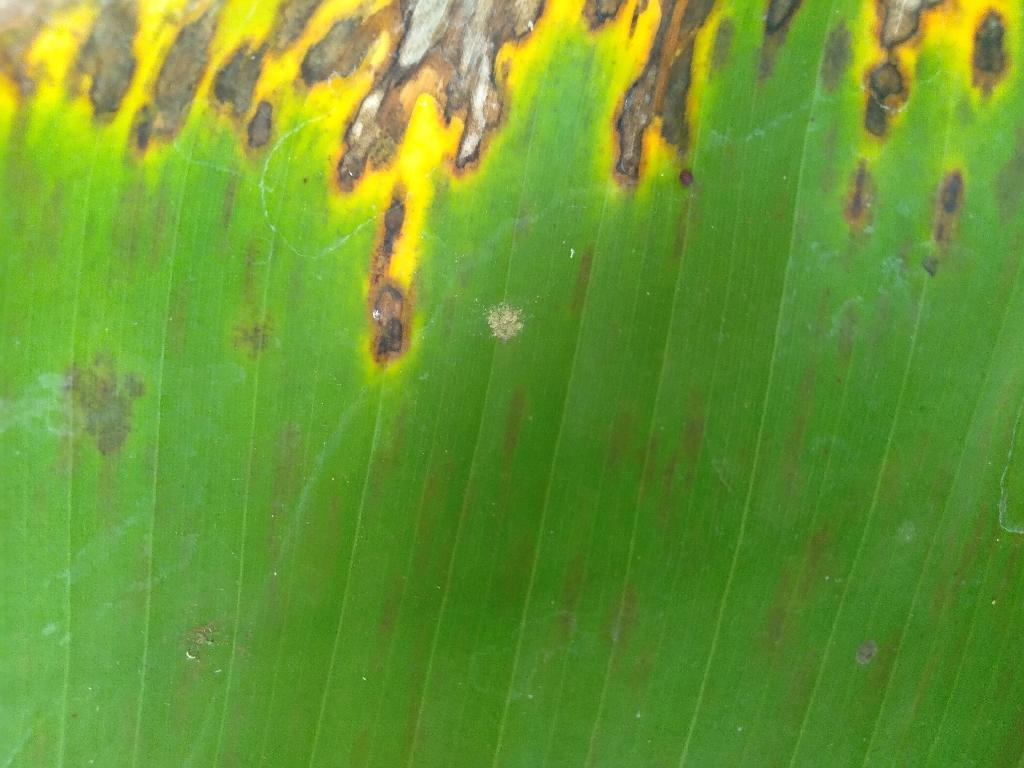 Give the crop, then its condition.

banana, black sigatoka
